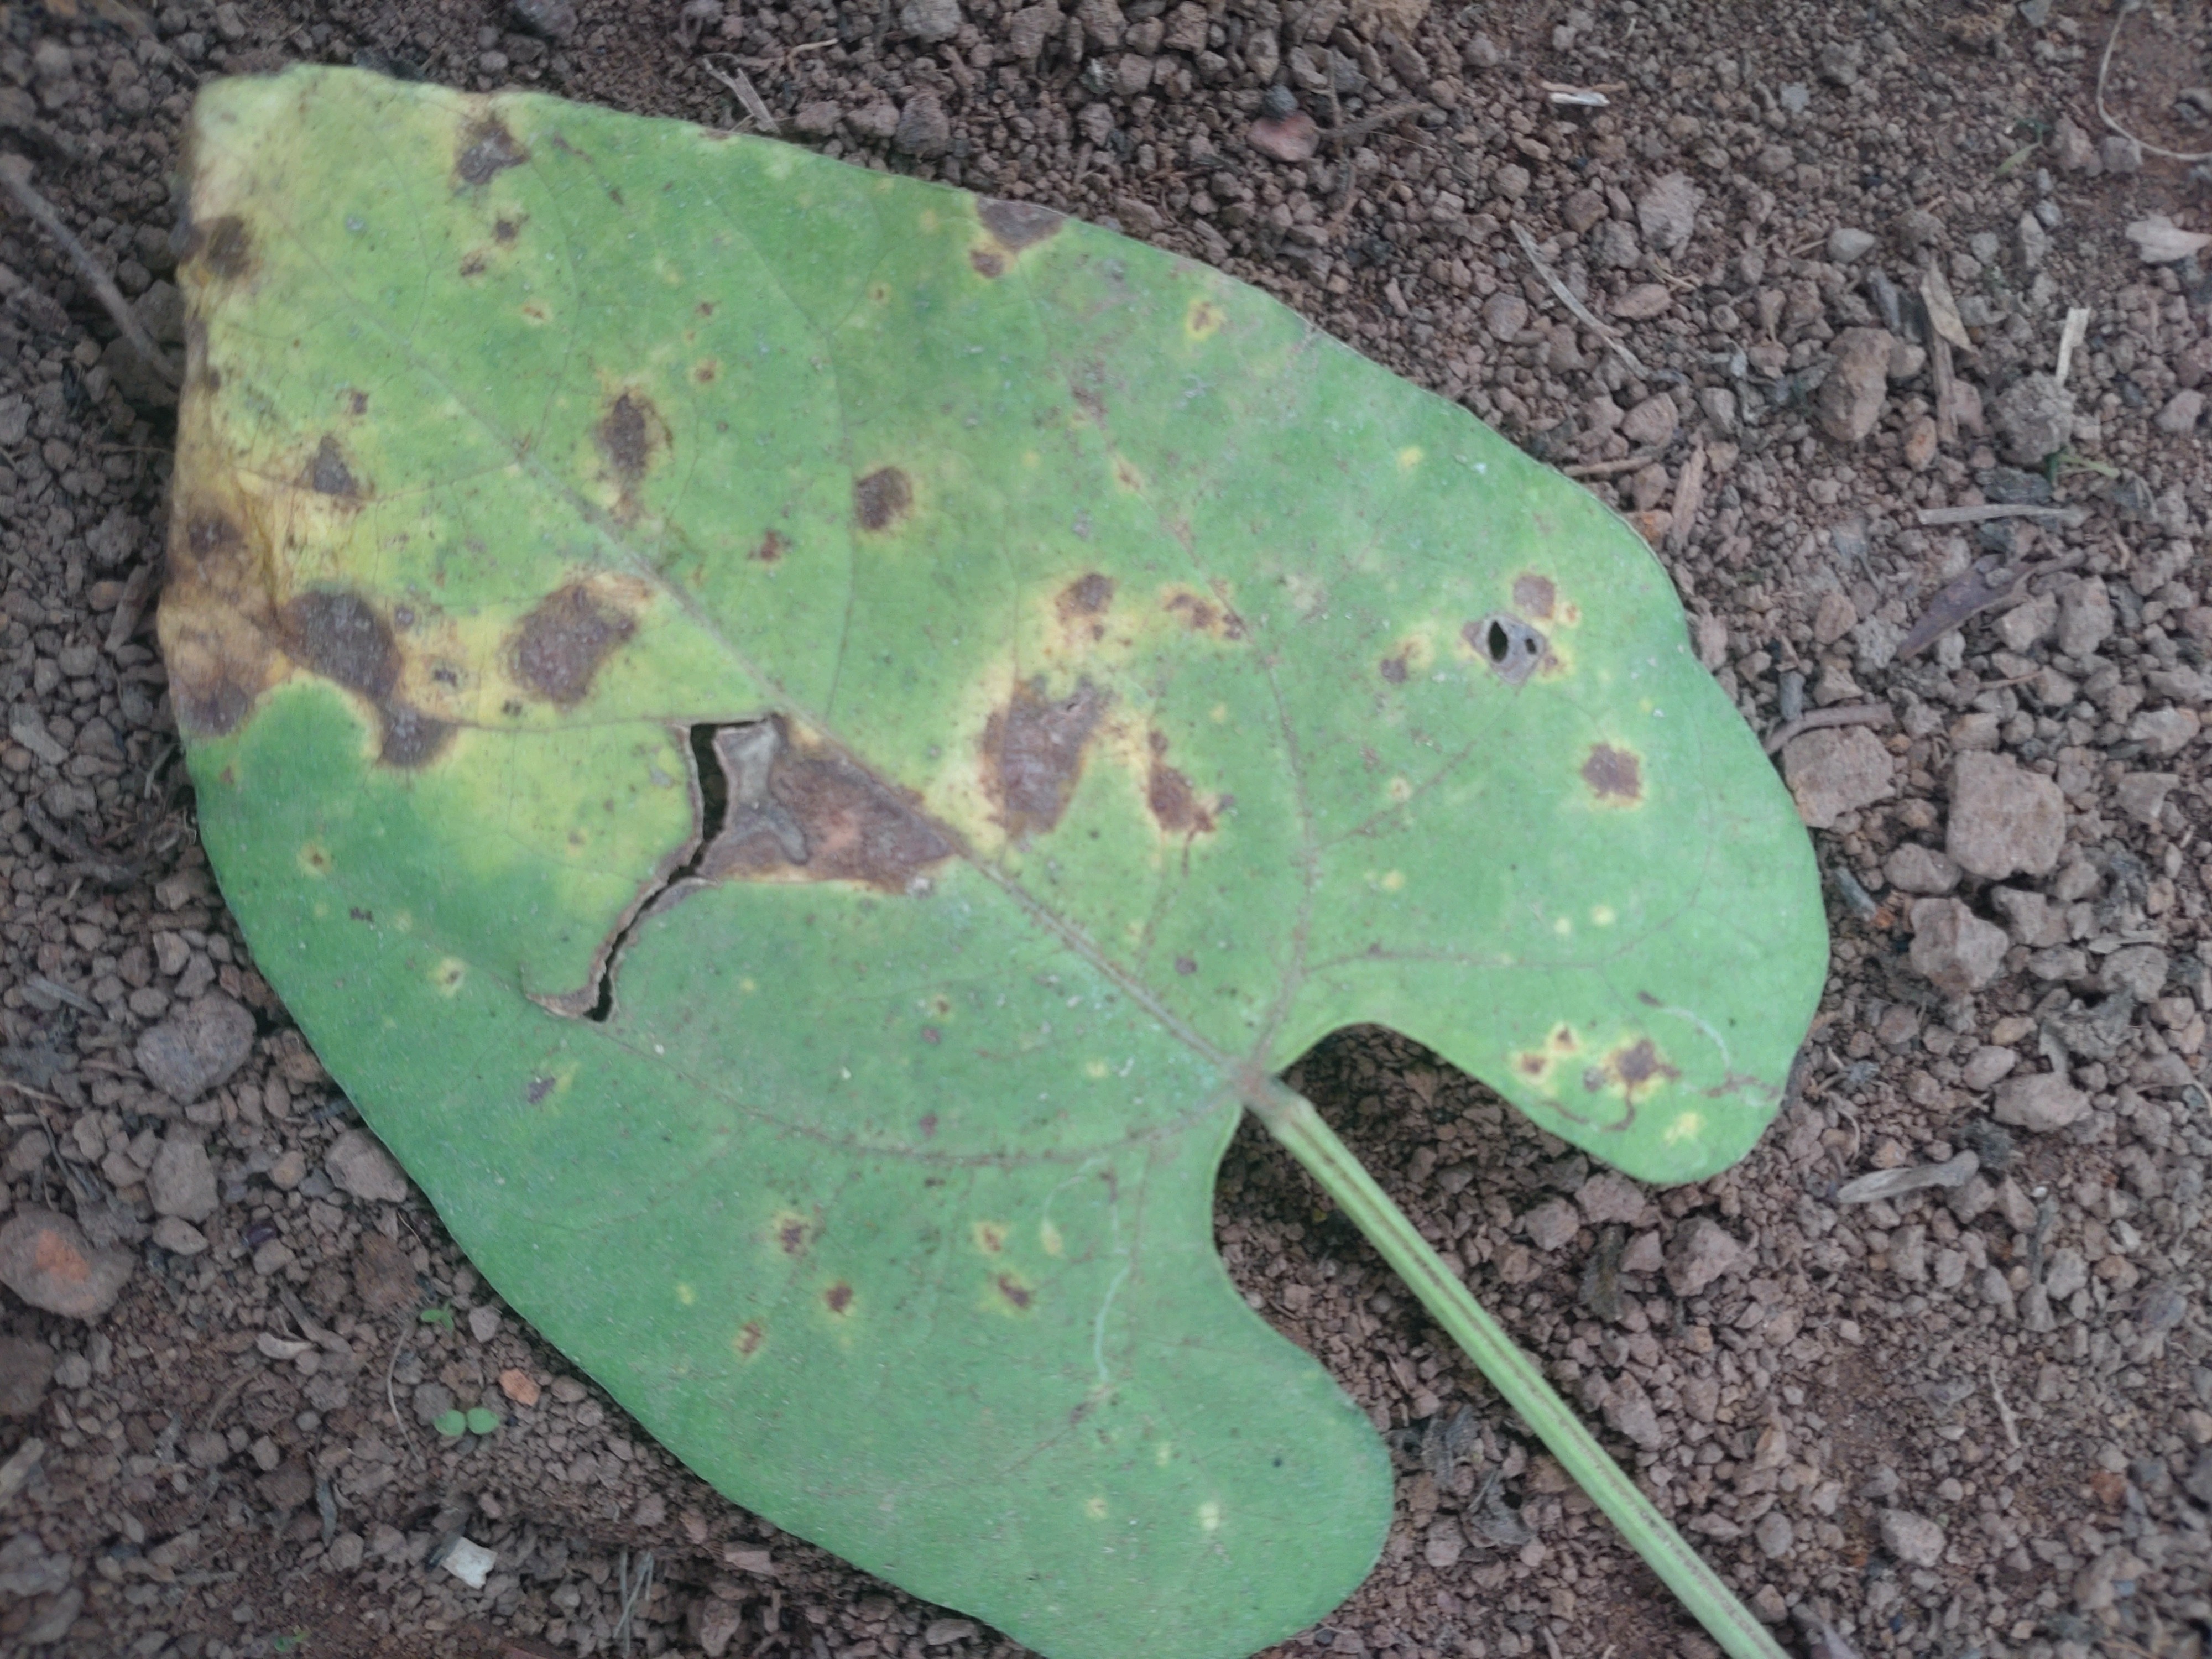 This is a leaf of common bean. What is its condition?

rust
